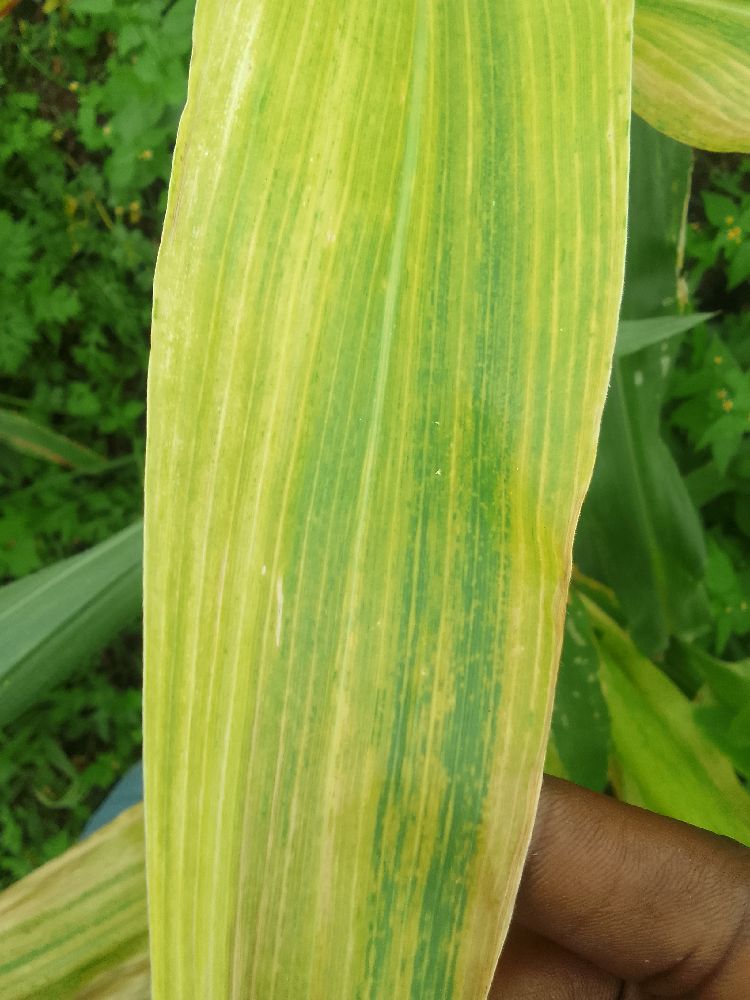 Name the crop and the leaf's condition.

maize, maize lethal necrosis
